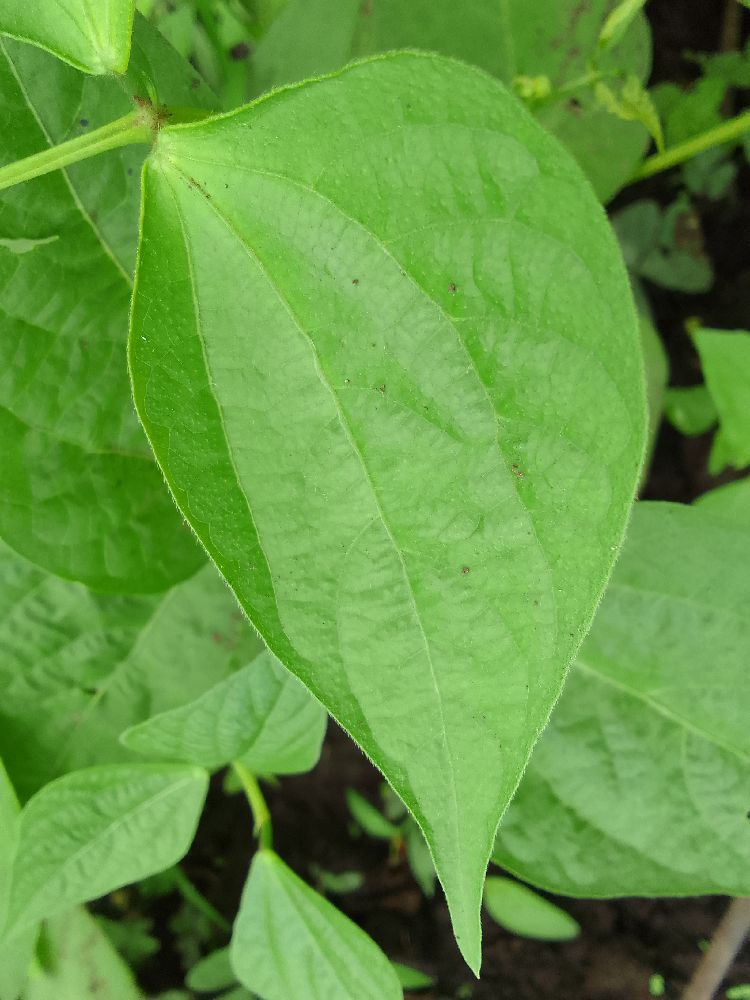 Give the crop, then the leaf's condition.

common bean, healthy
